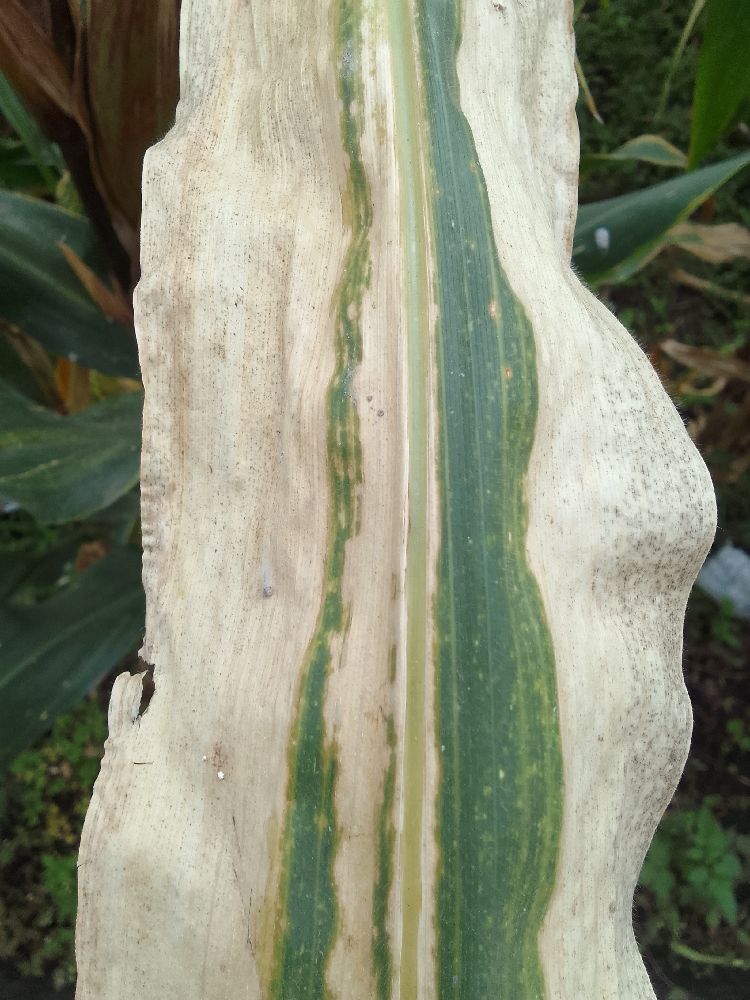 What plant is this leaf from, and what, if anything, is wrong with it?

maize, maize lethal necrosis
